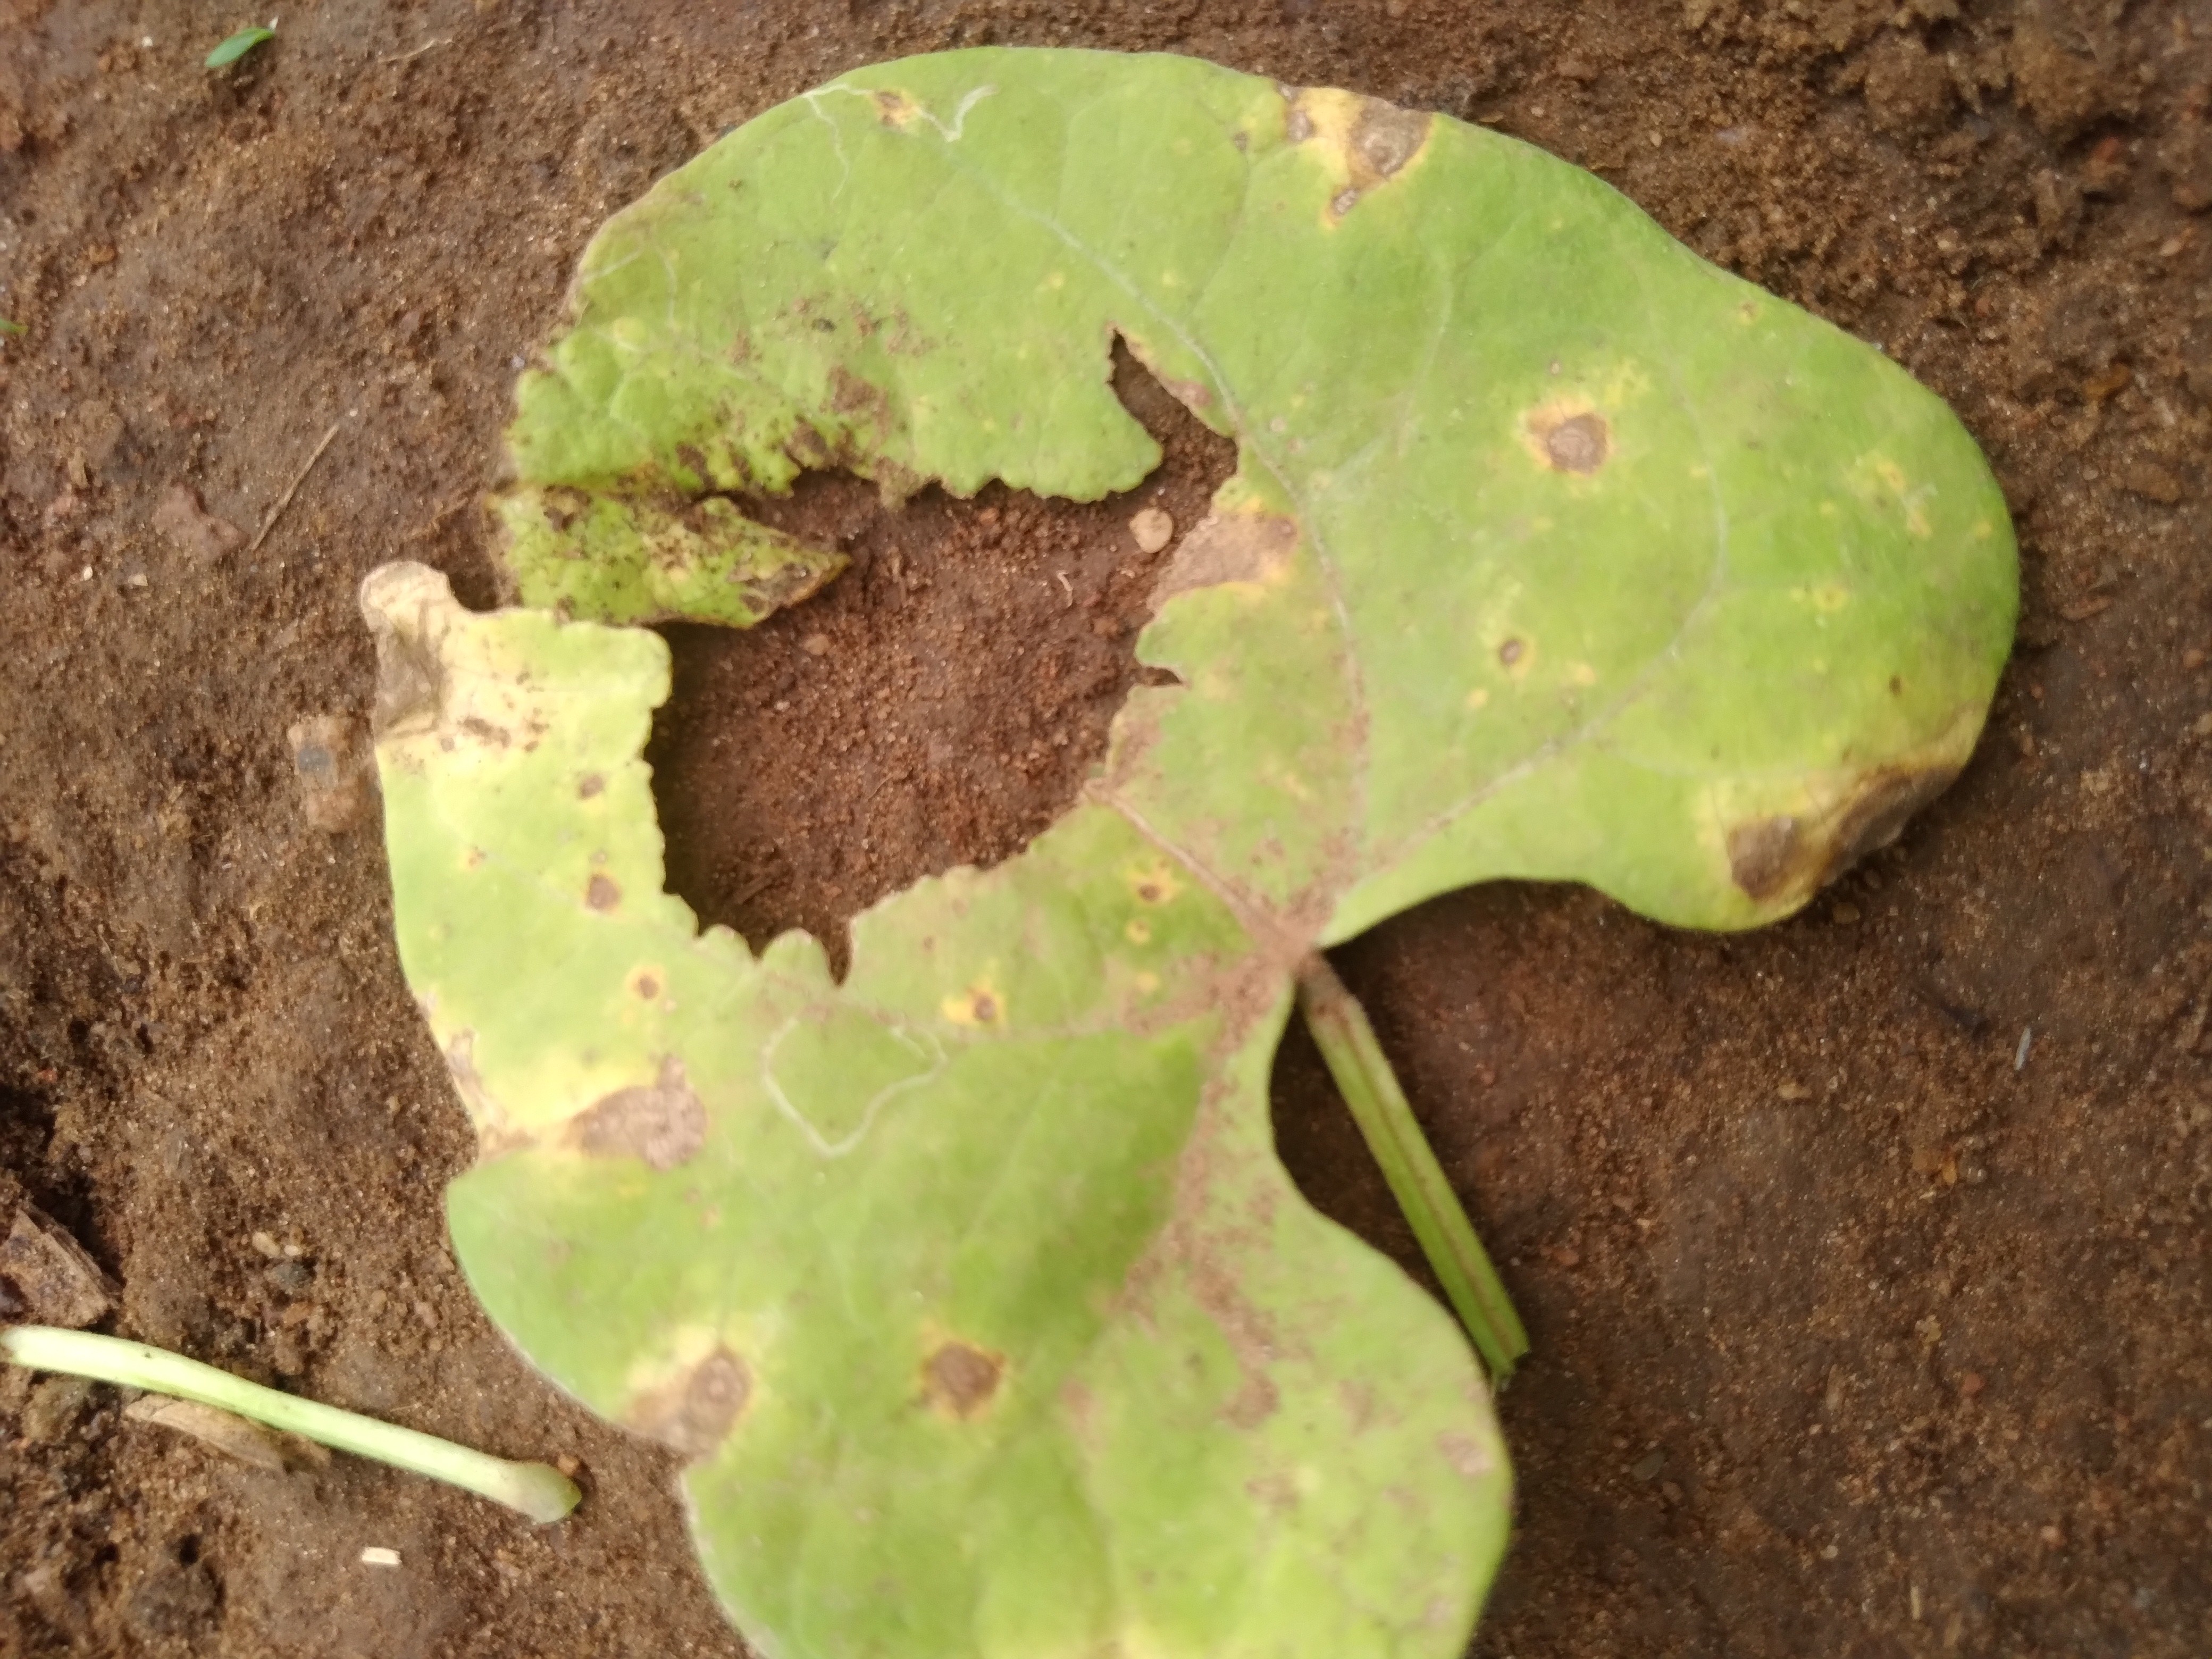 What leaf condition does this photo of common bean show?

rust
